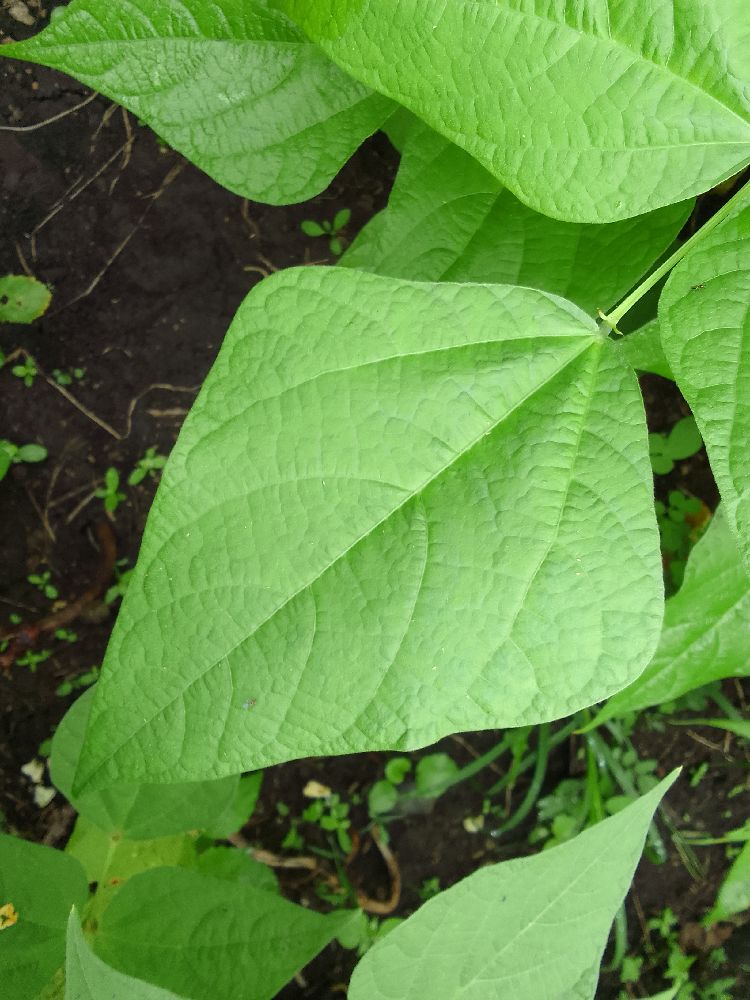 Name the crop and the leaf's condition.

common bean, healthy
